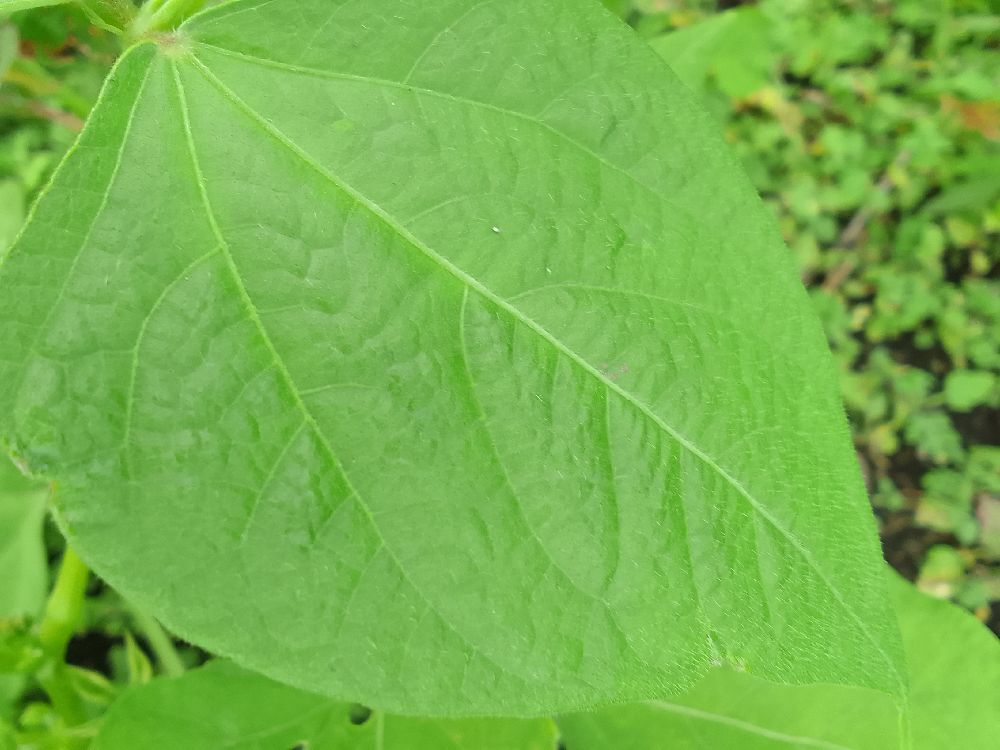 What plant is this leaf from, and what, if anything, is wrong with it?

common bean, healthy
